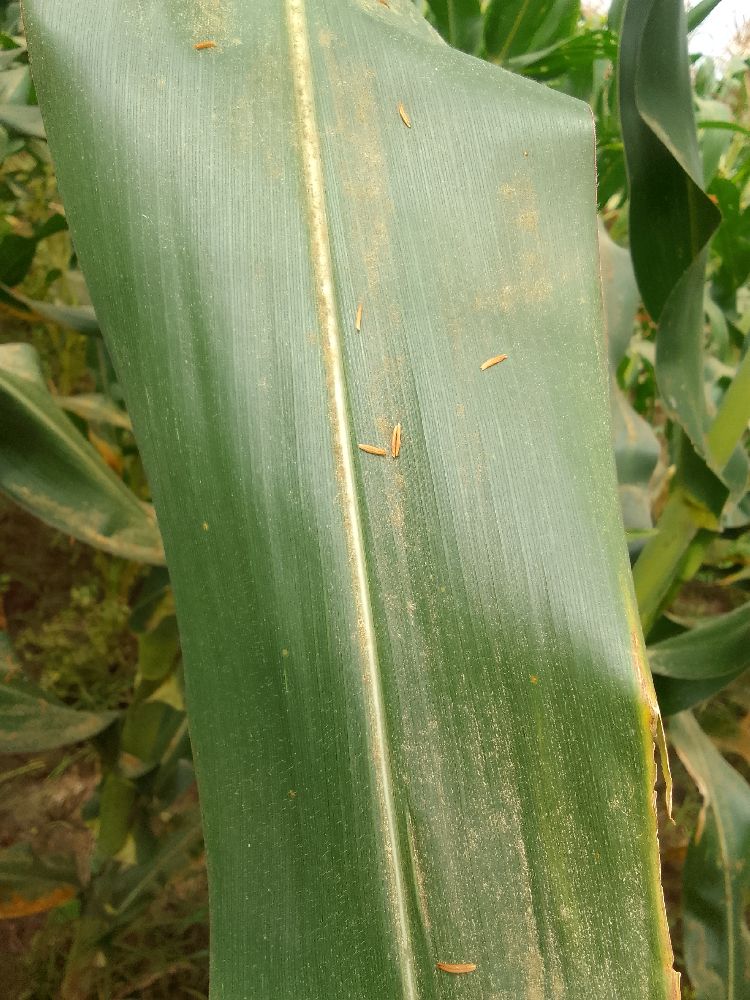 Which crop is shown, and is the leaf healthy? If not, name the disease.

maize, healthy
